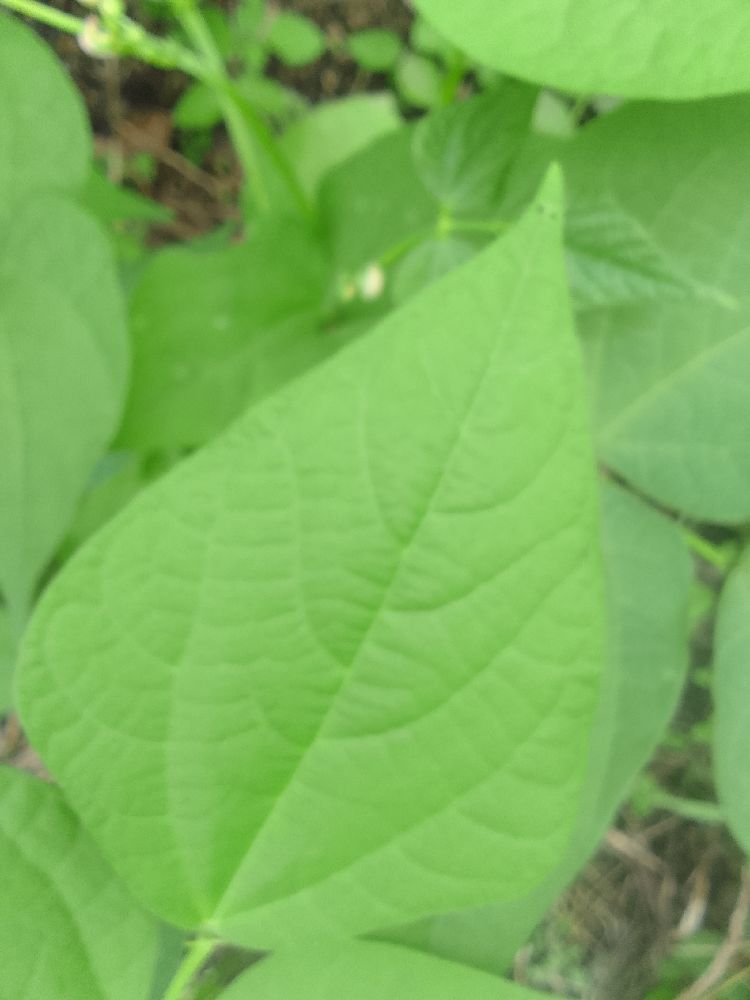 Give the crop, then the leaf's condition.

common bean, healthy
